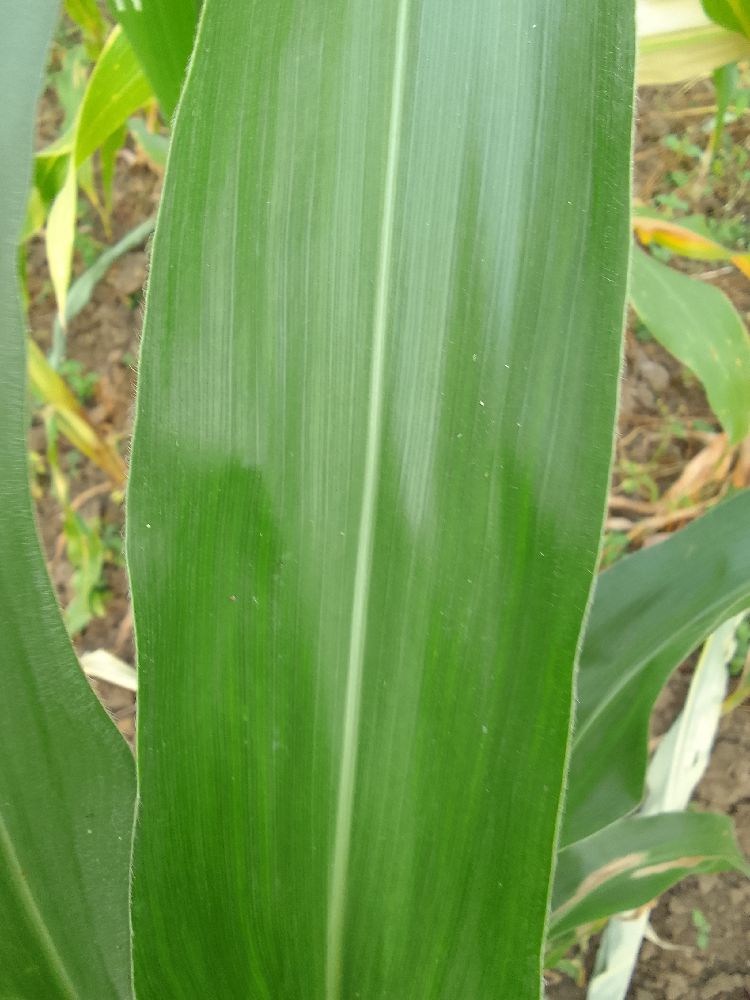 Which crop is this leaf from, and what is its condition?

maize, healthy
